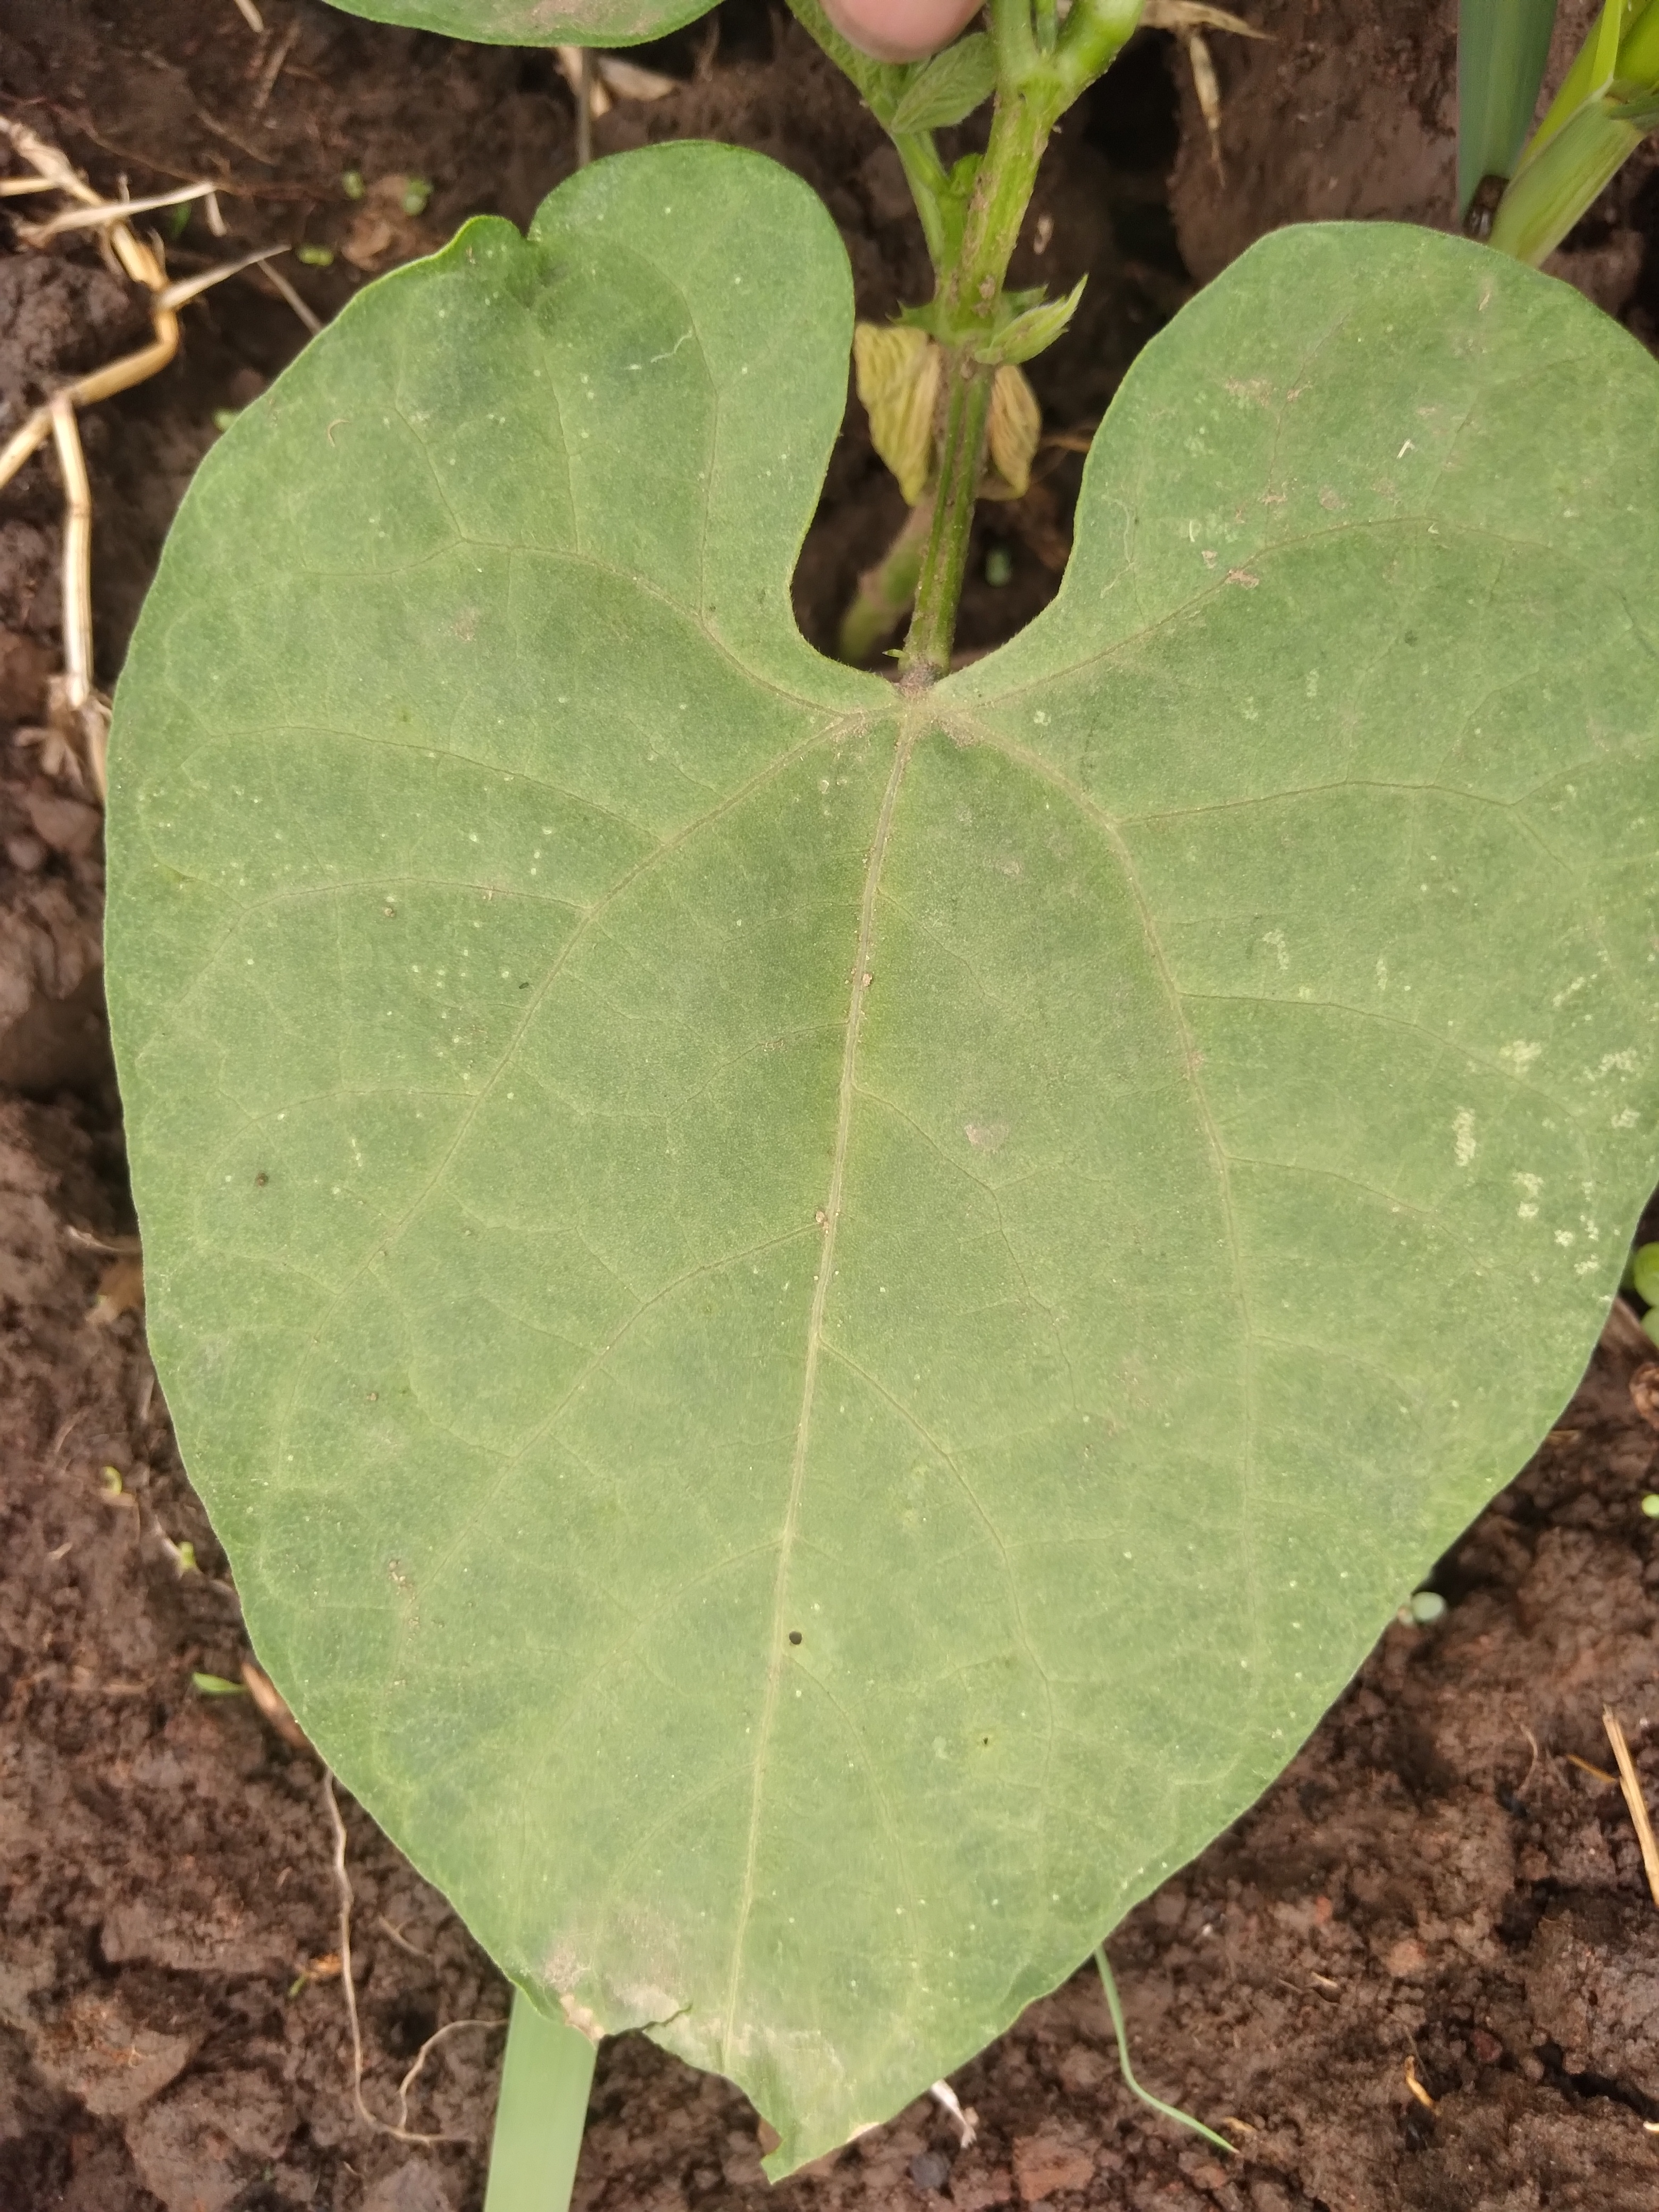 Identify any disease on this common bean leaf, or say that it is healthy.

healthy
